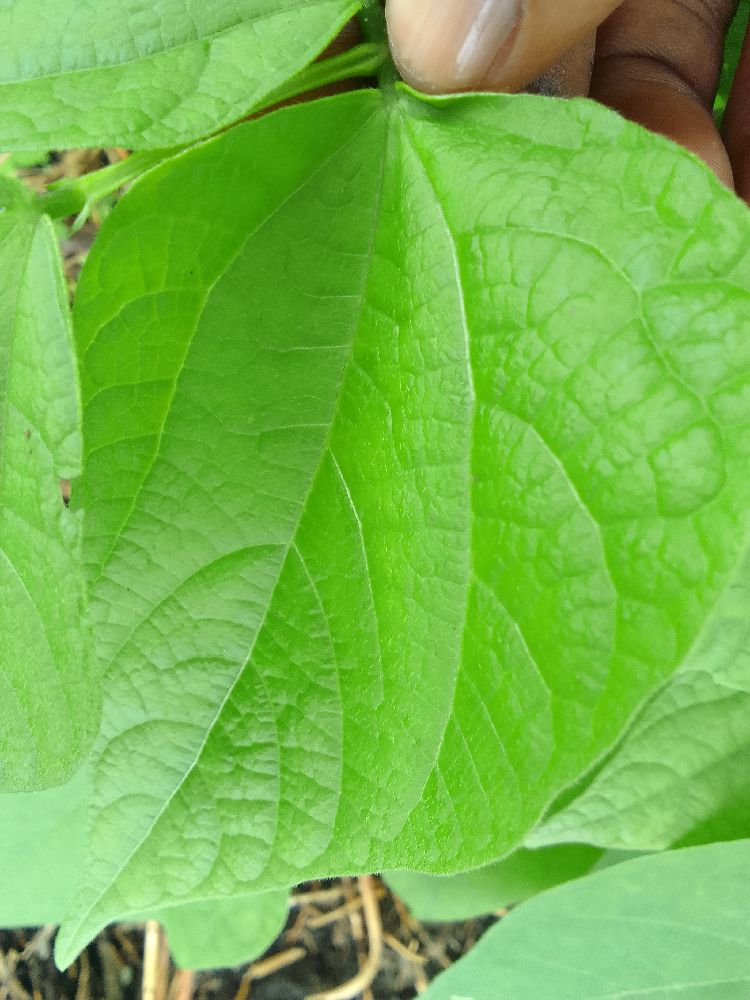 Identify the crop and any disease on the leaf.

common bean, healthy
